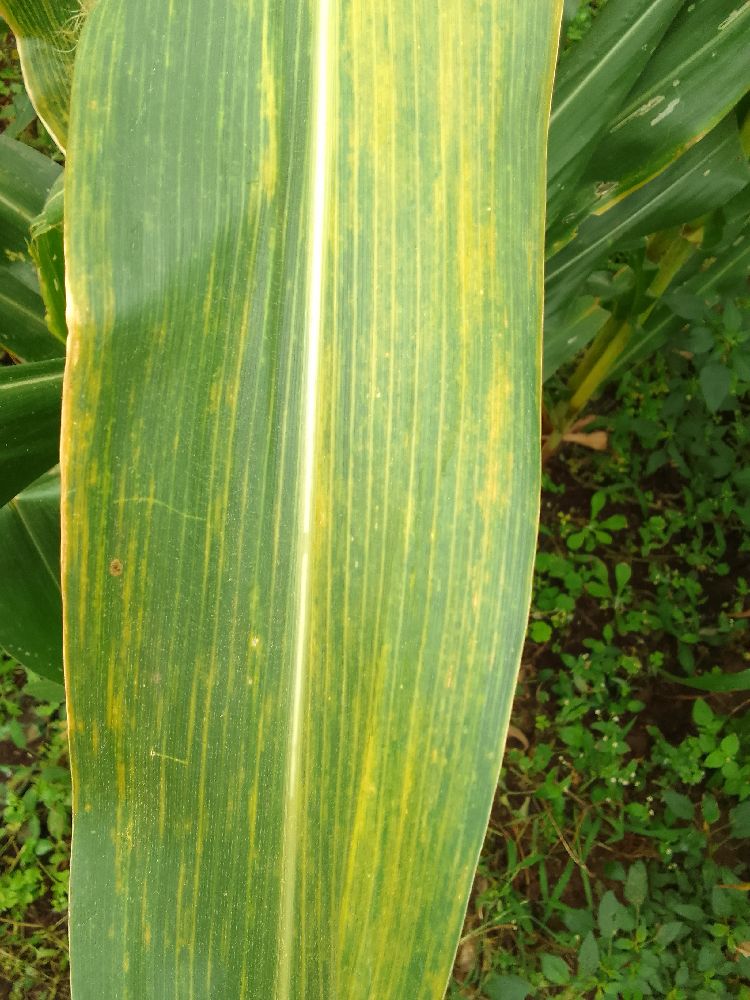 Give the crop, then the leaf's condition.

maize, maize lethal necrosis
